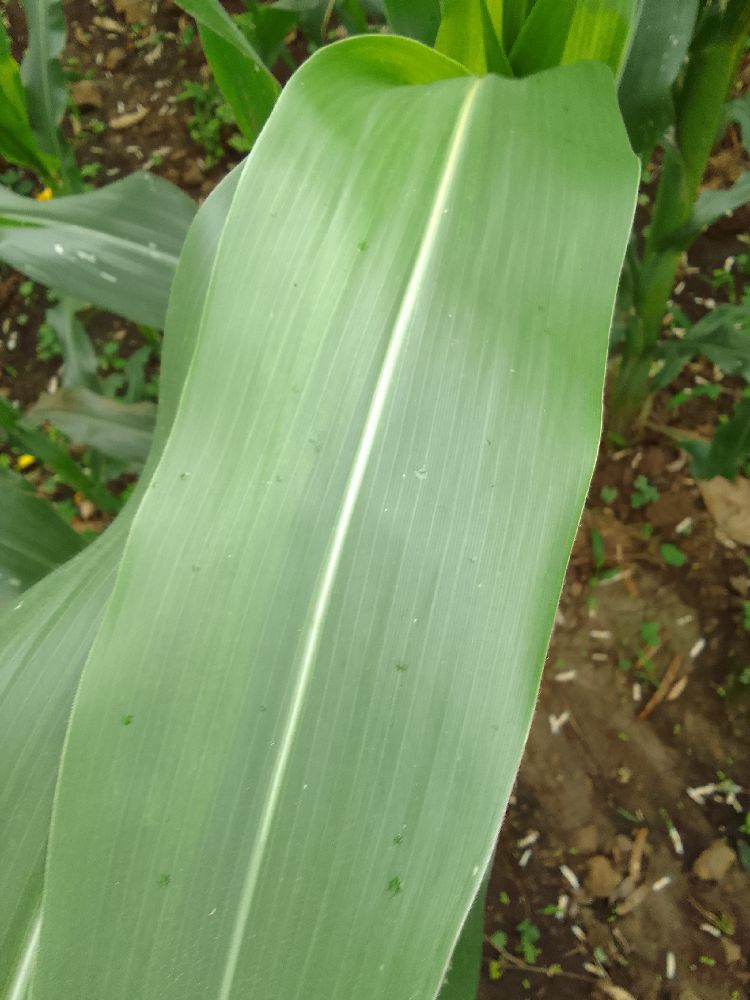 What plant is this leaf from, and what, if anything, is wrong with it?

maize, healthy
